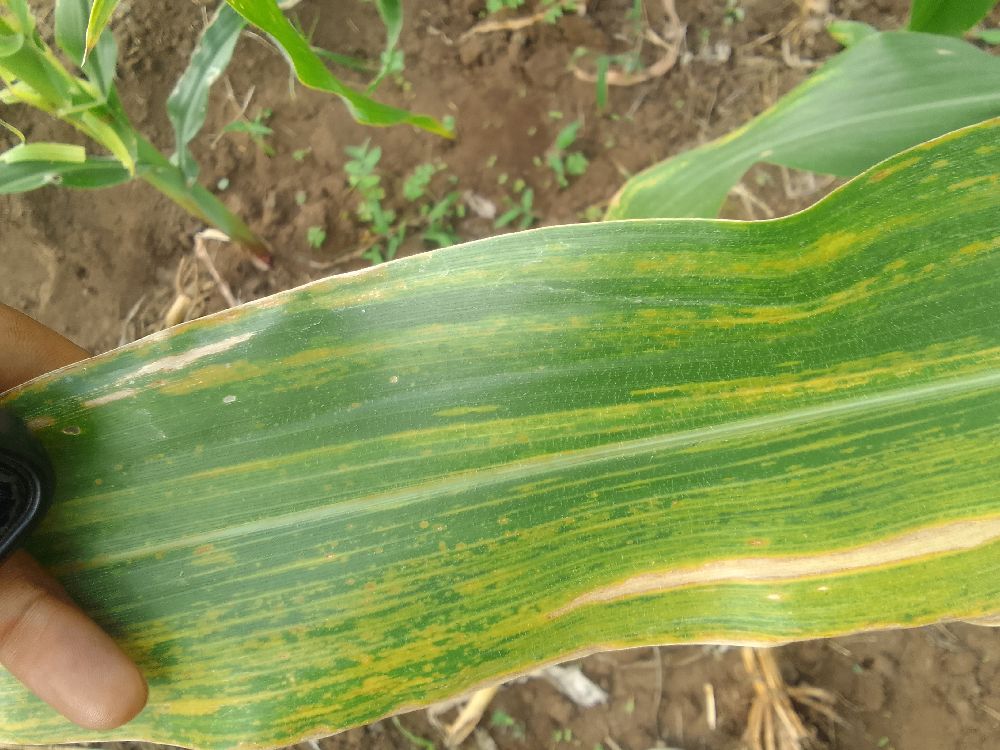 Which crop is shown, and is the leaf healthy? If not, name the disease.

maize, maize lethal necrosis
